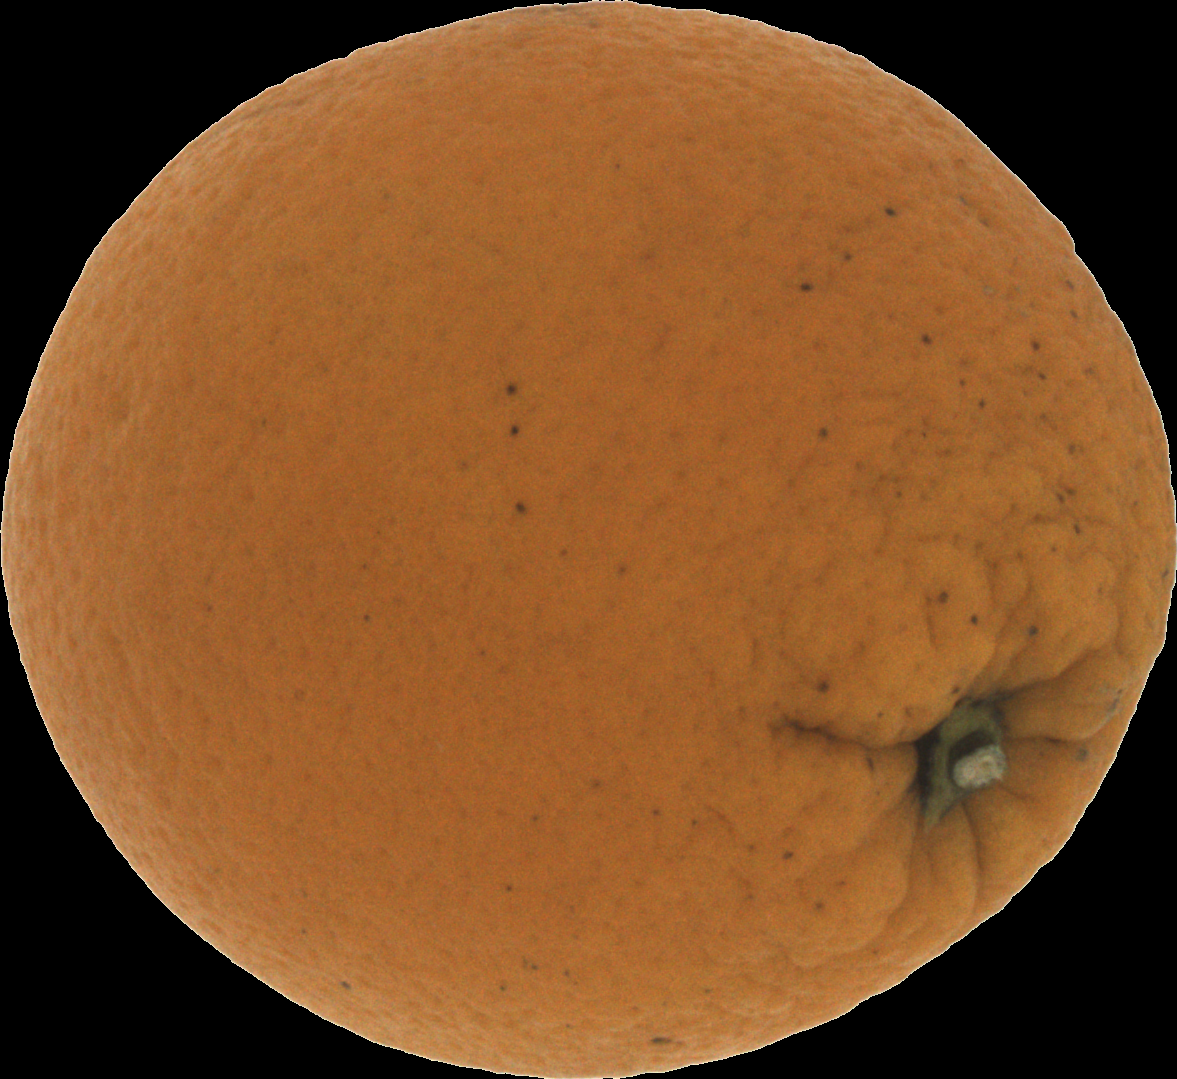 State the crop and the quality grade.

orange, bad
